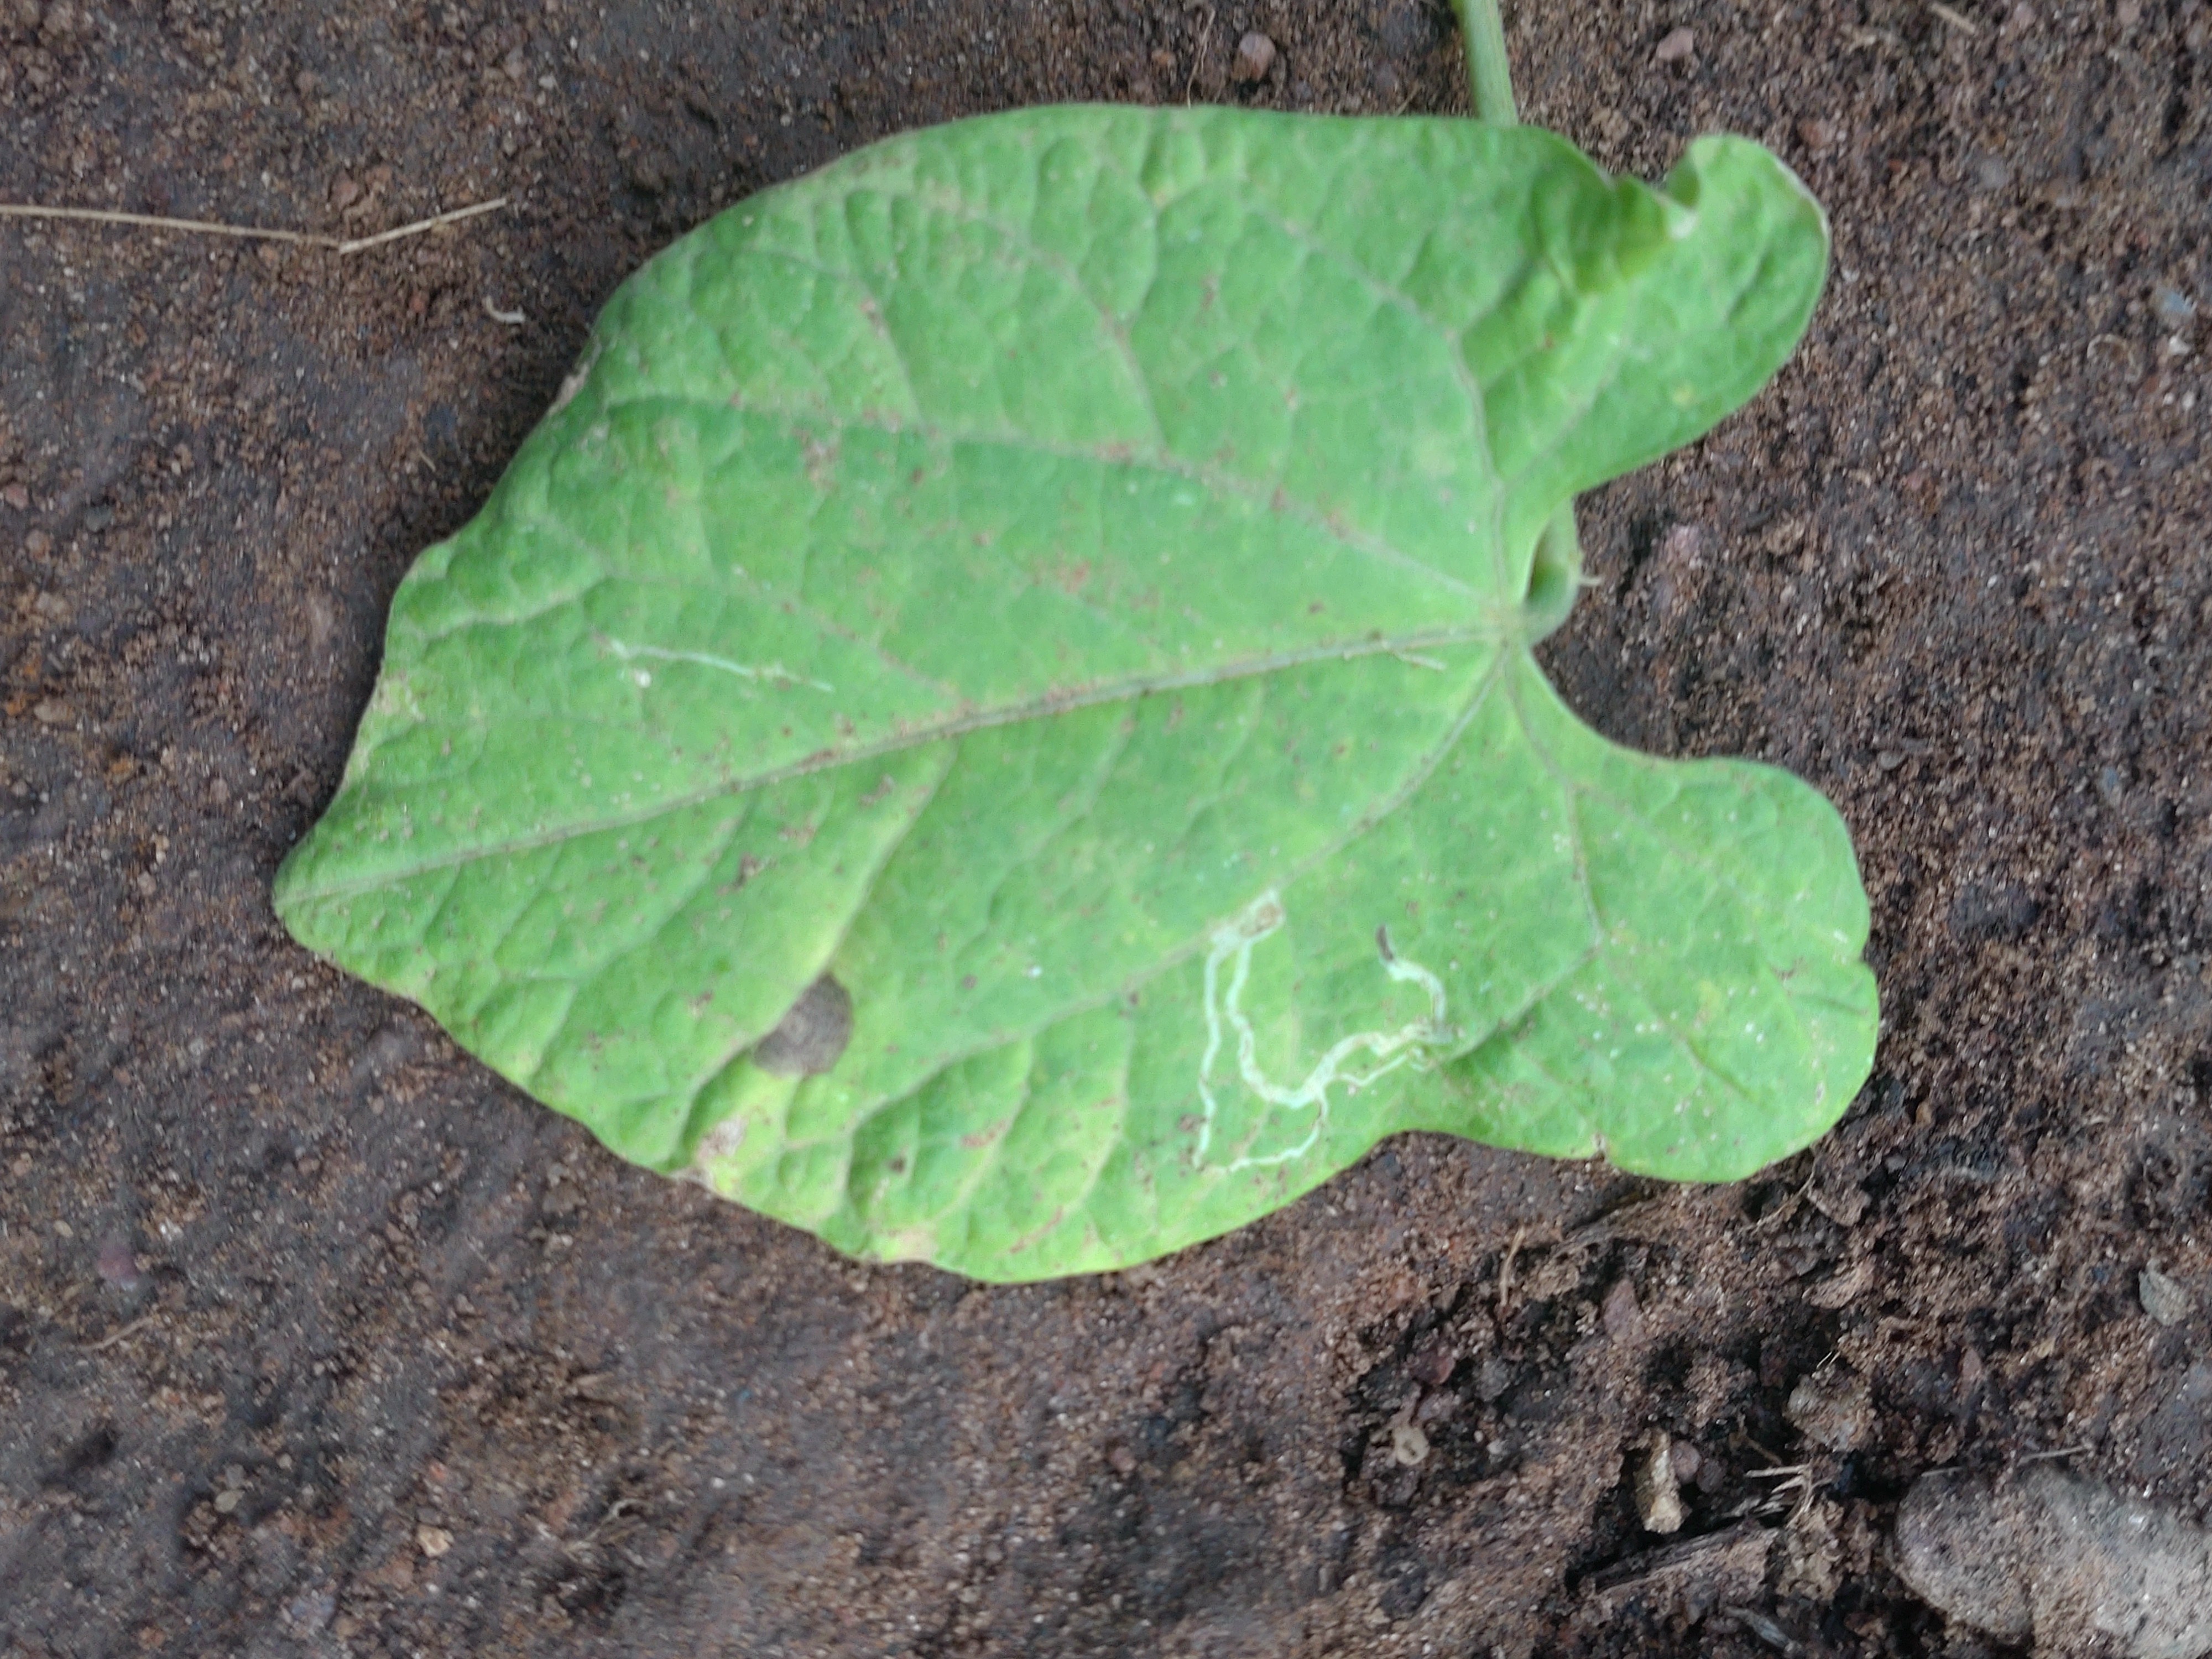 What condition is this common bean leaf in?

anthracnose
